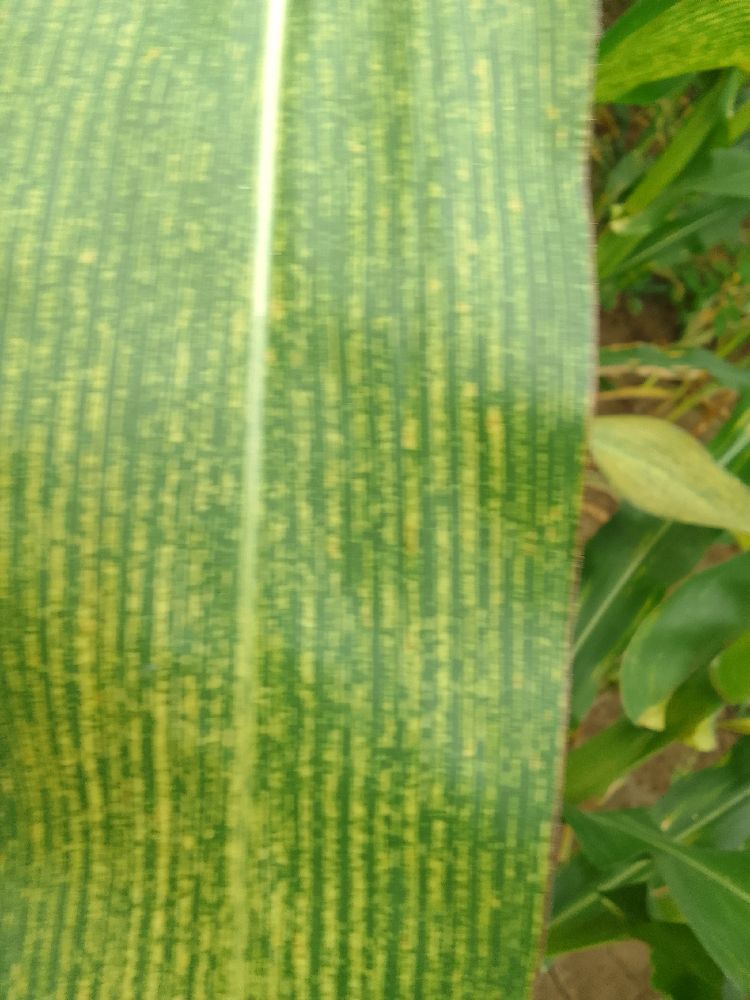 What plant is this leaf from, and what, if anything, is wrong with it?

maize, maize streak virus
